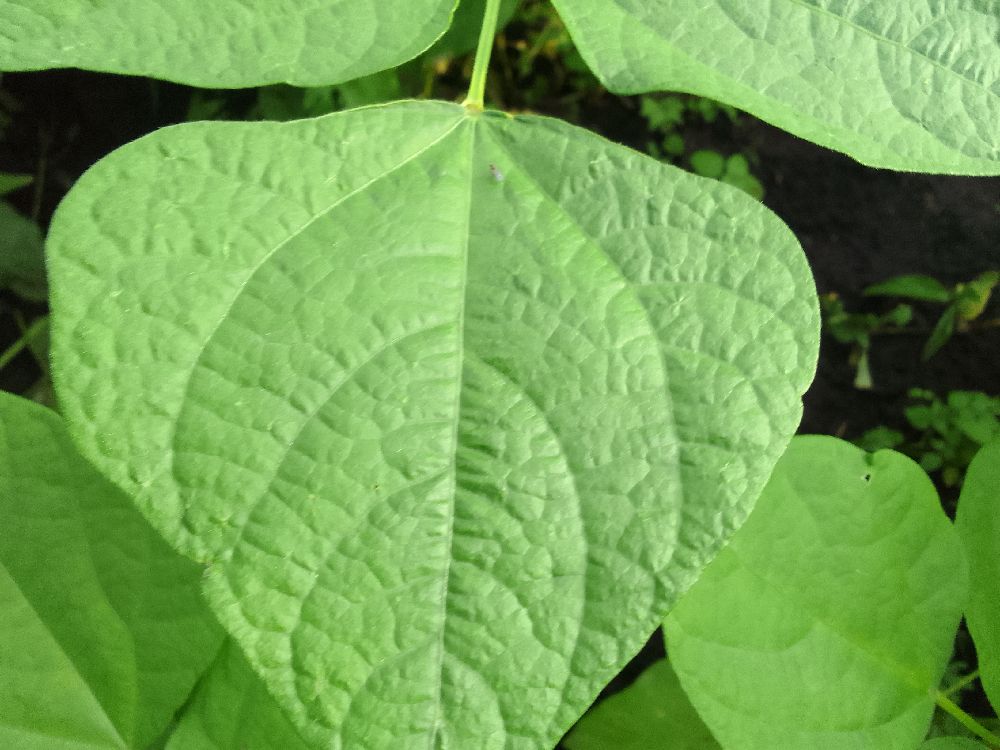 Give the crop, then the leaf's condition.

common bean, healthy
